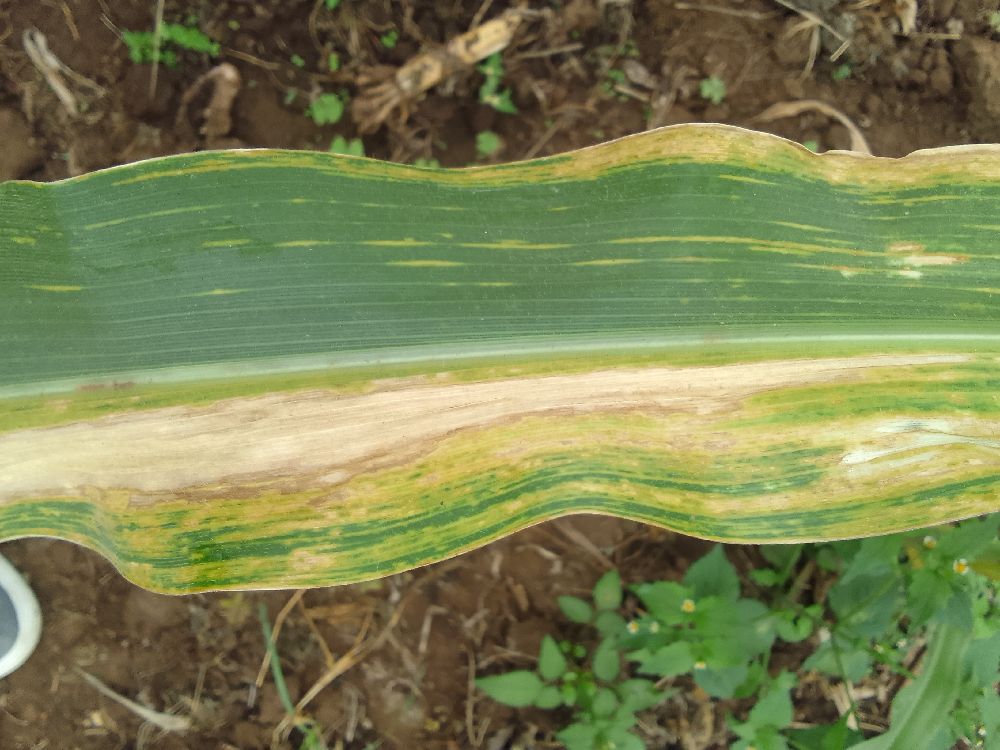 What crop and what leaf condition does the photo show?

maize, maize lethal necrosis
